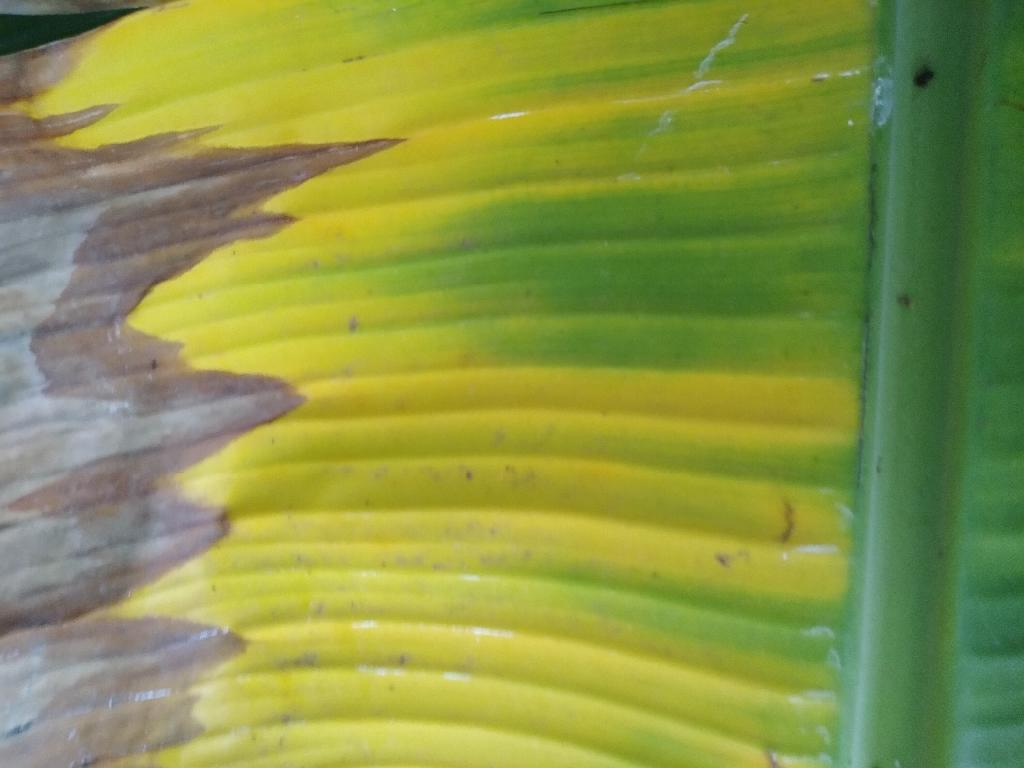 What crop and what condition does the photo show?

banana, fusarium wilt race 1
